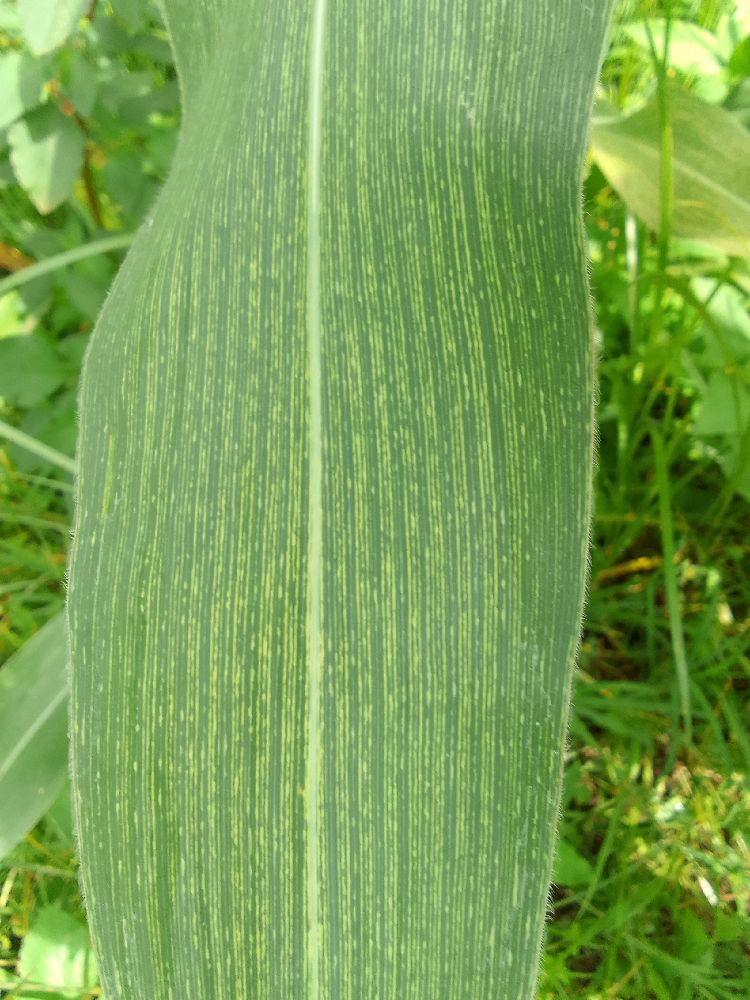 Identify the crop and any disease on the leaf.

maize, maize streak virus
